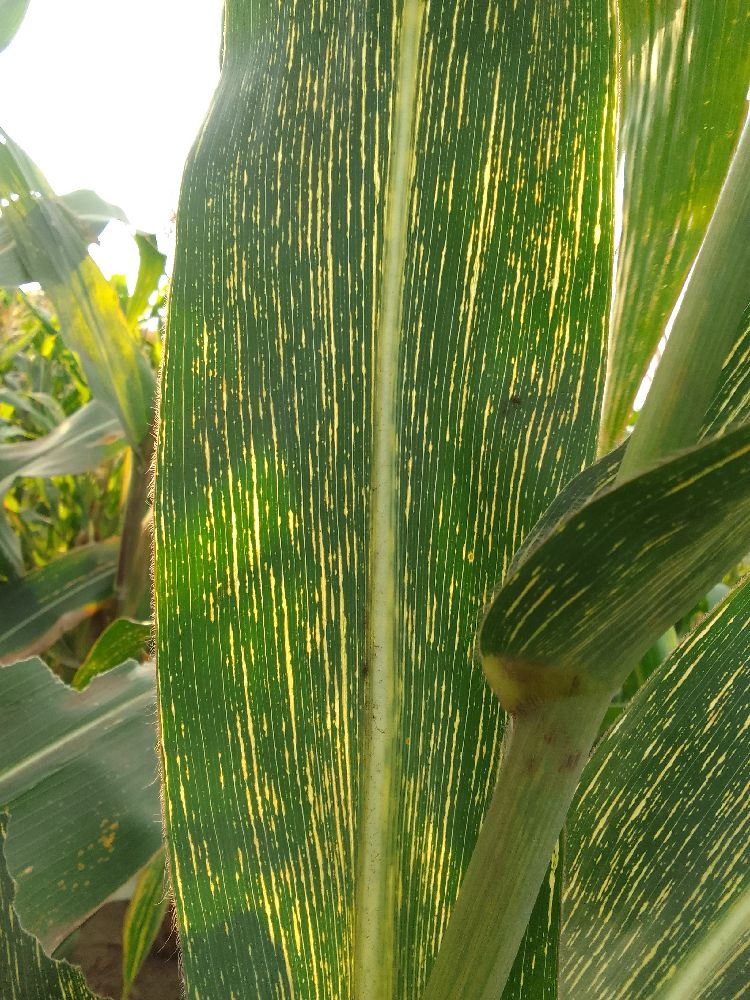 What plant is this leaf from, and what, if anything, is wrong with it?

maize, maize streak virus
